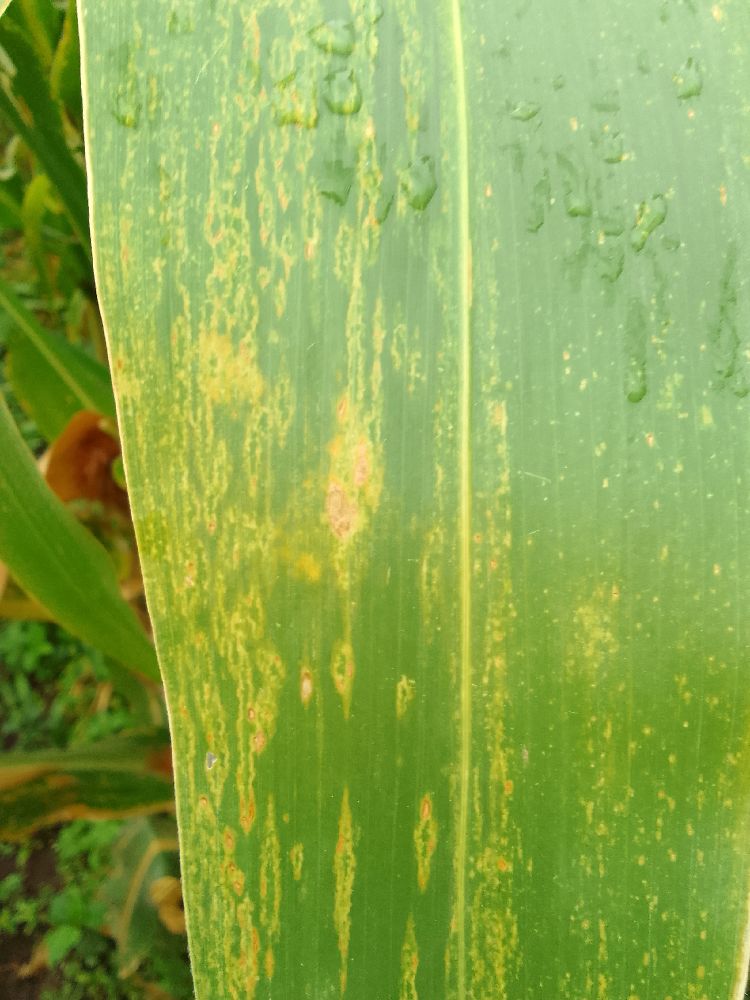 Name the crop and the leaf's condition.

maize, maize lethal necrosis
